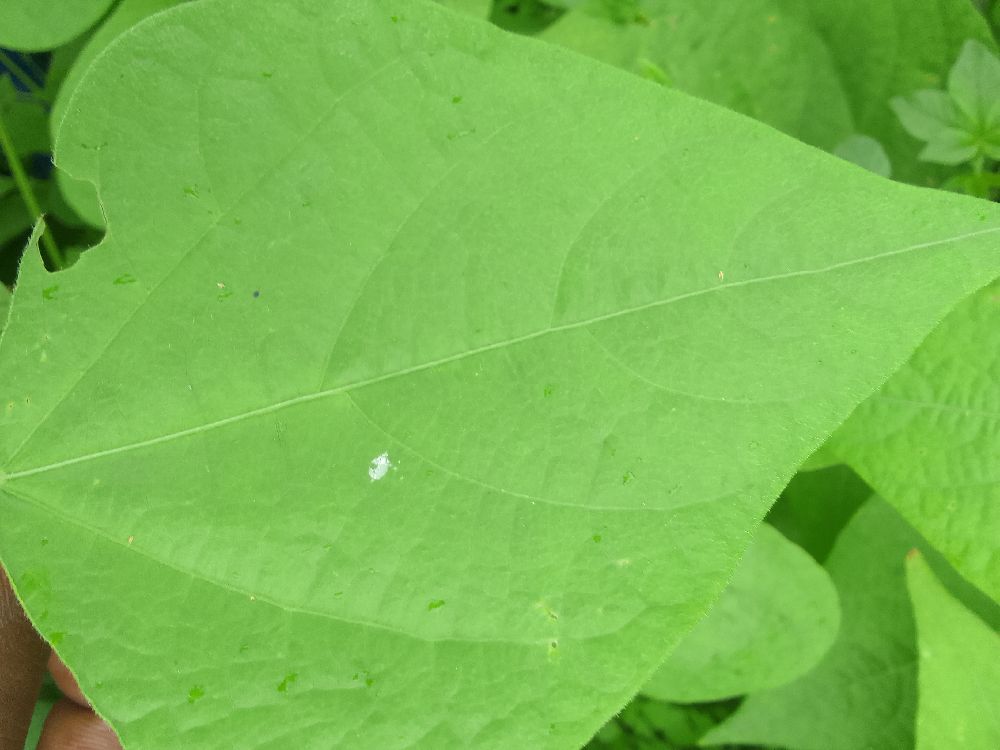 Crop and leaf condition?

common bean, healthy
